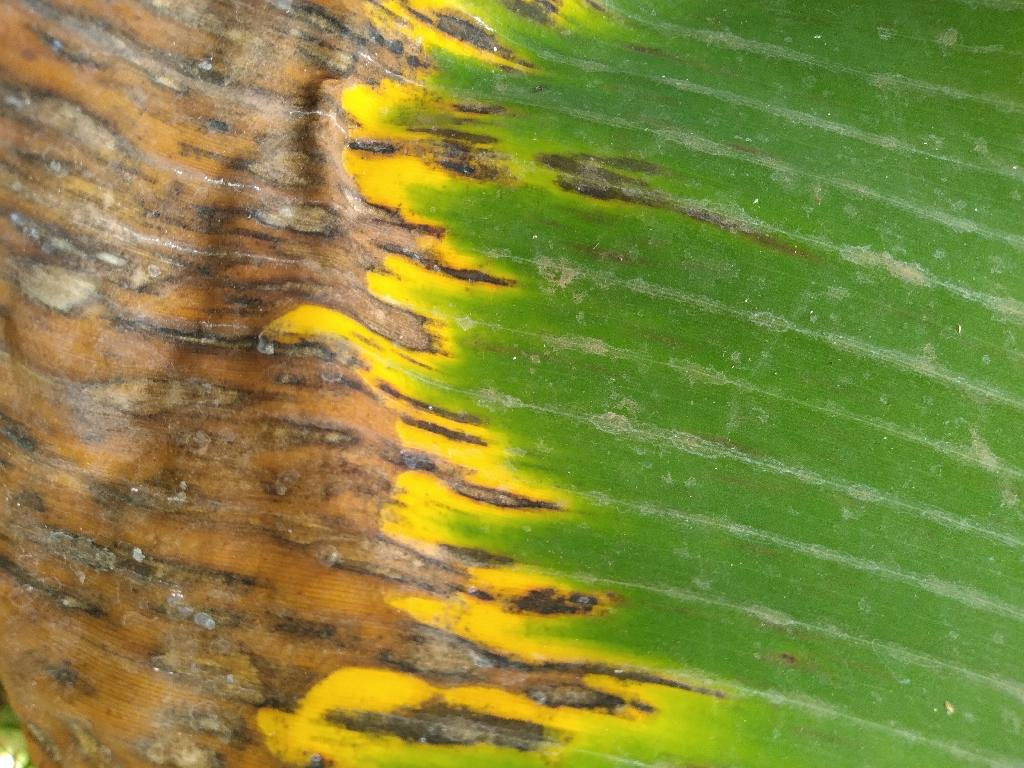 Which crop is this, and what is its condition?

banana, black sigatoka
